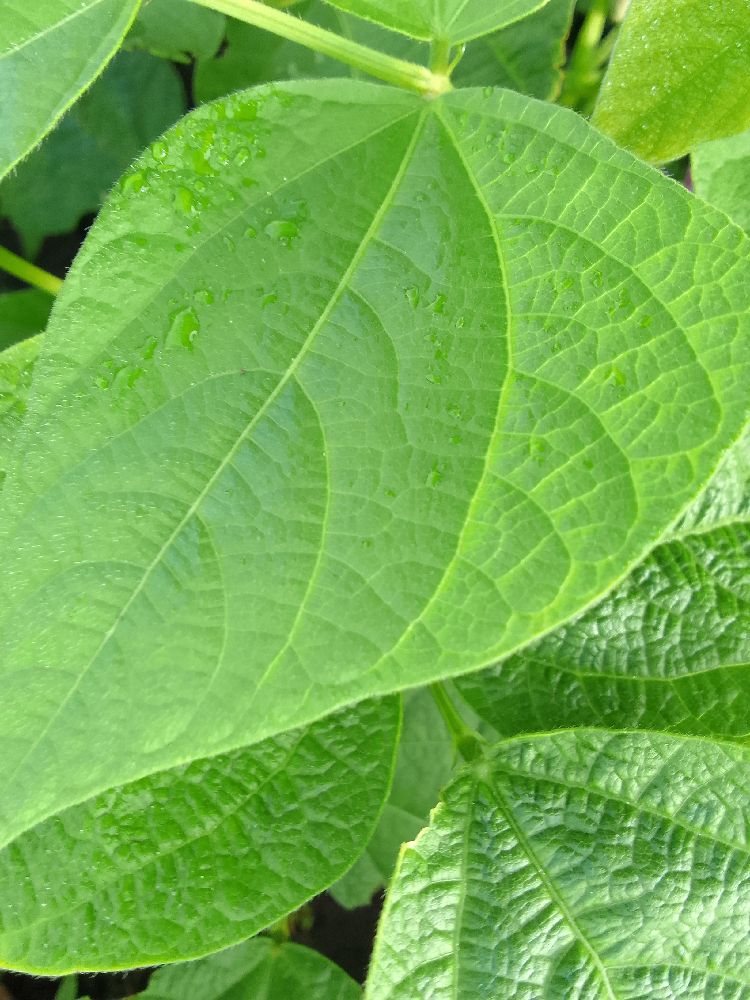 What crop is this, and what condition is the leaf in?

common bean, healthy
